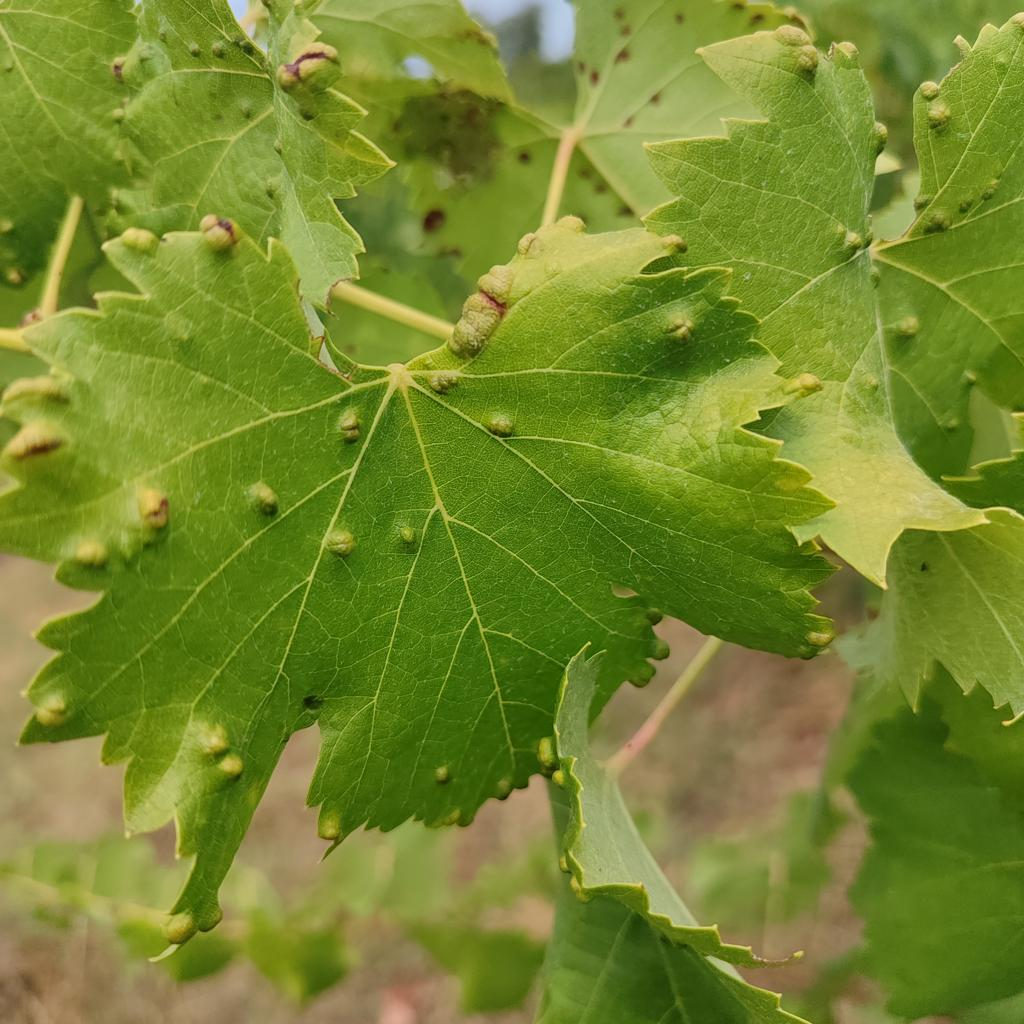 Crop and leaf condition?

grapevine, erineum mite
